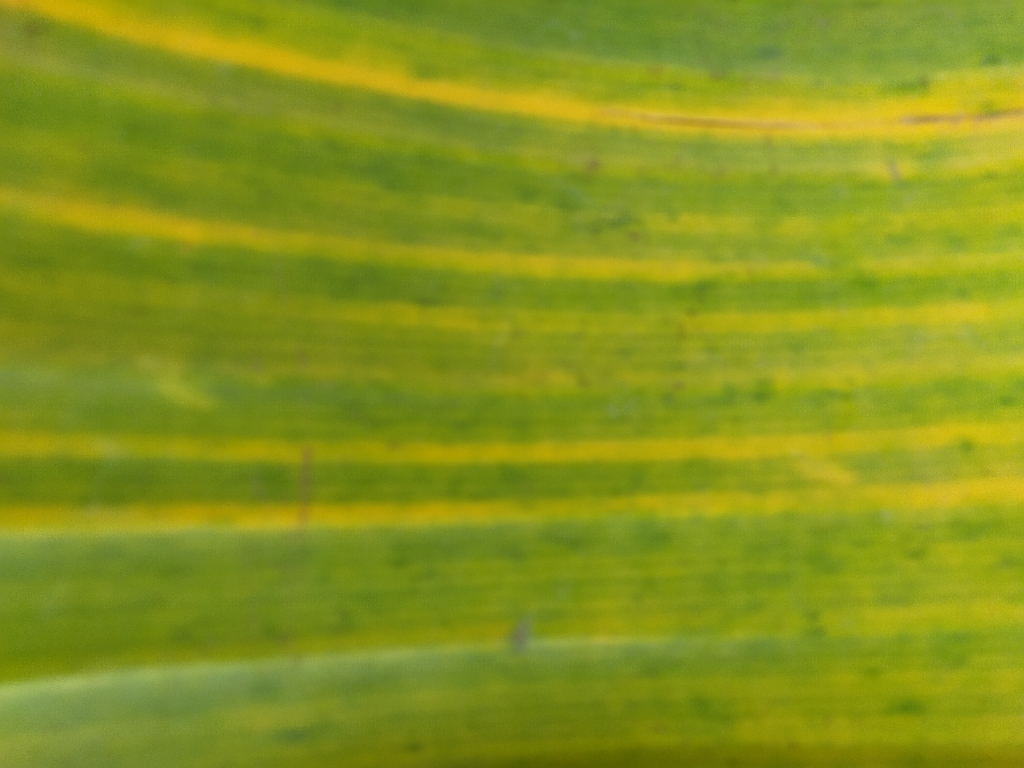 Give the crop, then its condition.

banana, fusarium wilt race 1
